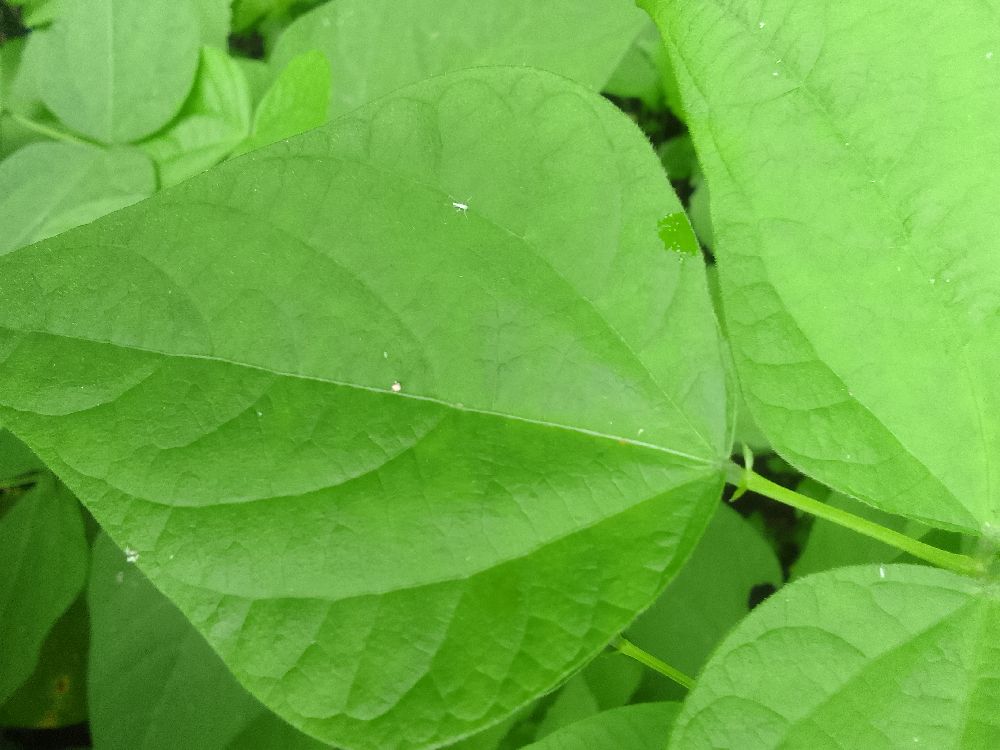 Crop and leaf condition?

common bean, healthy
